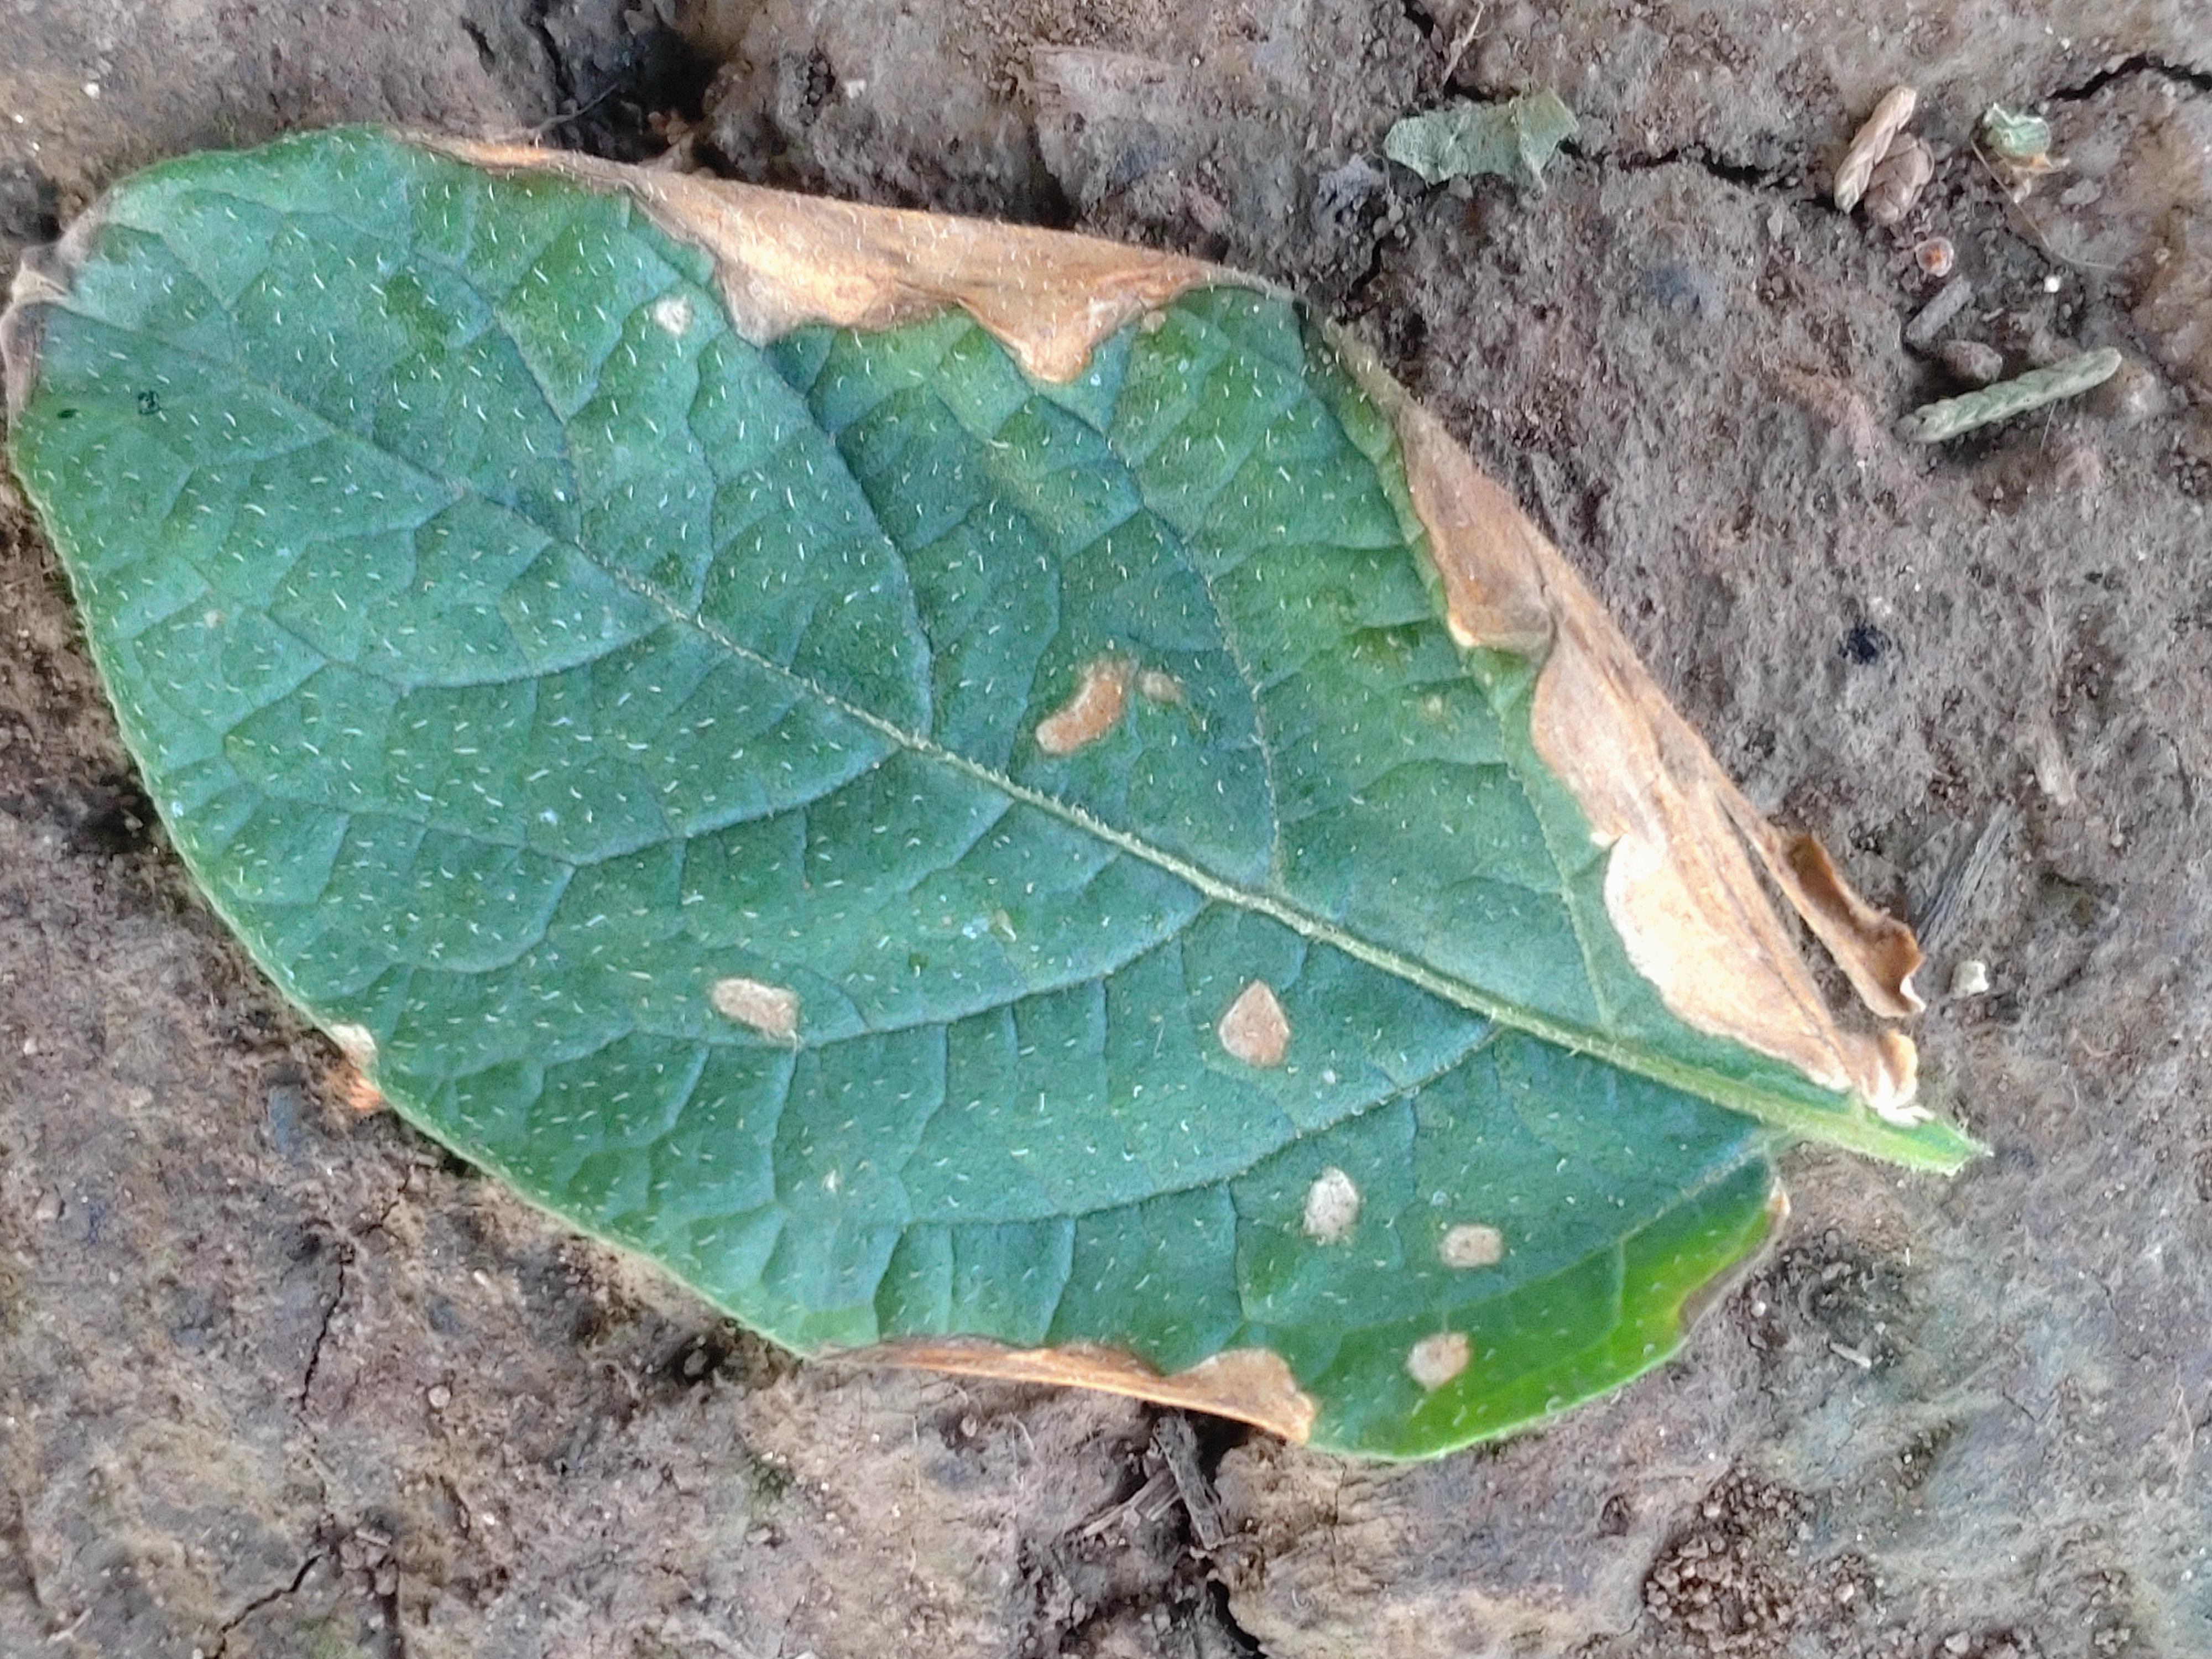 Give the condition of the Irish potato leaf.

early blight
